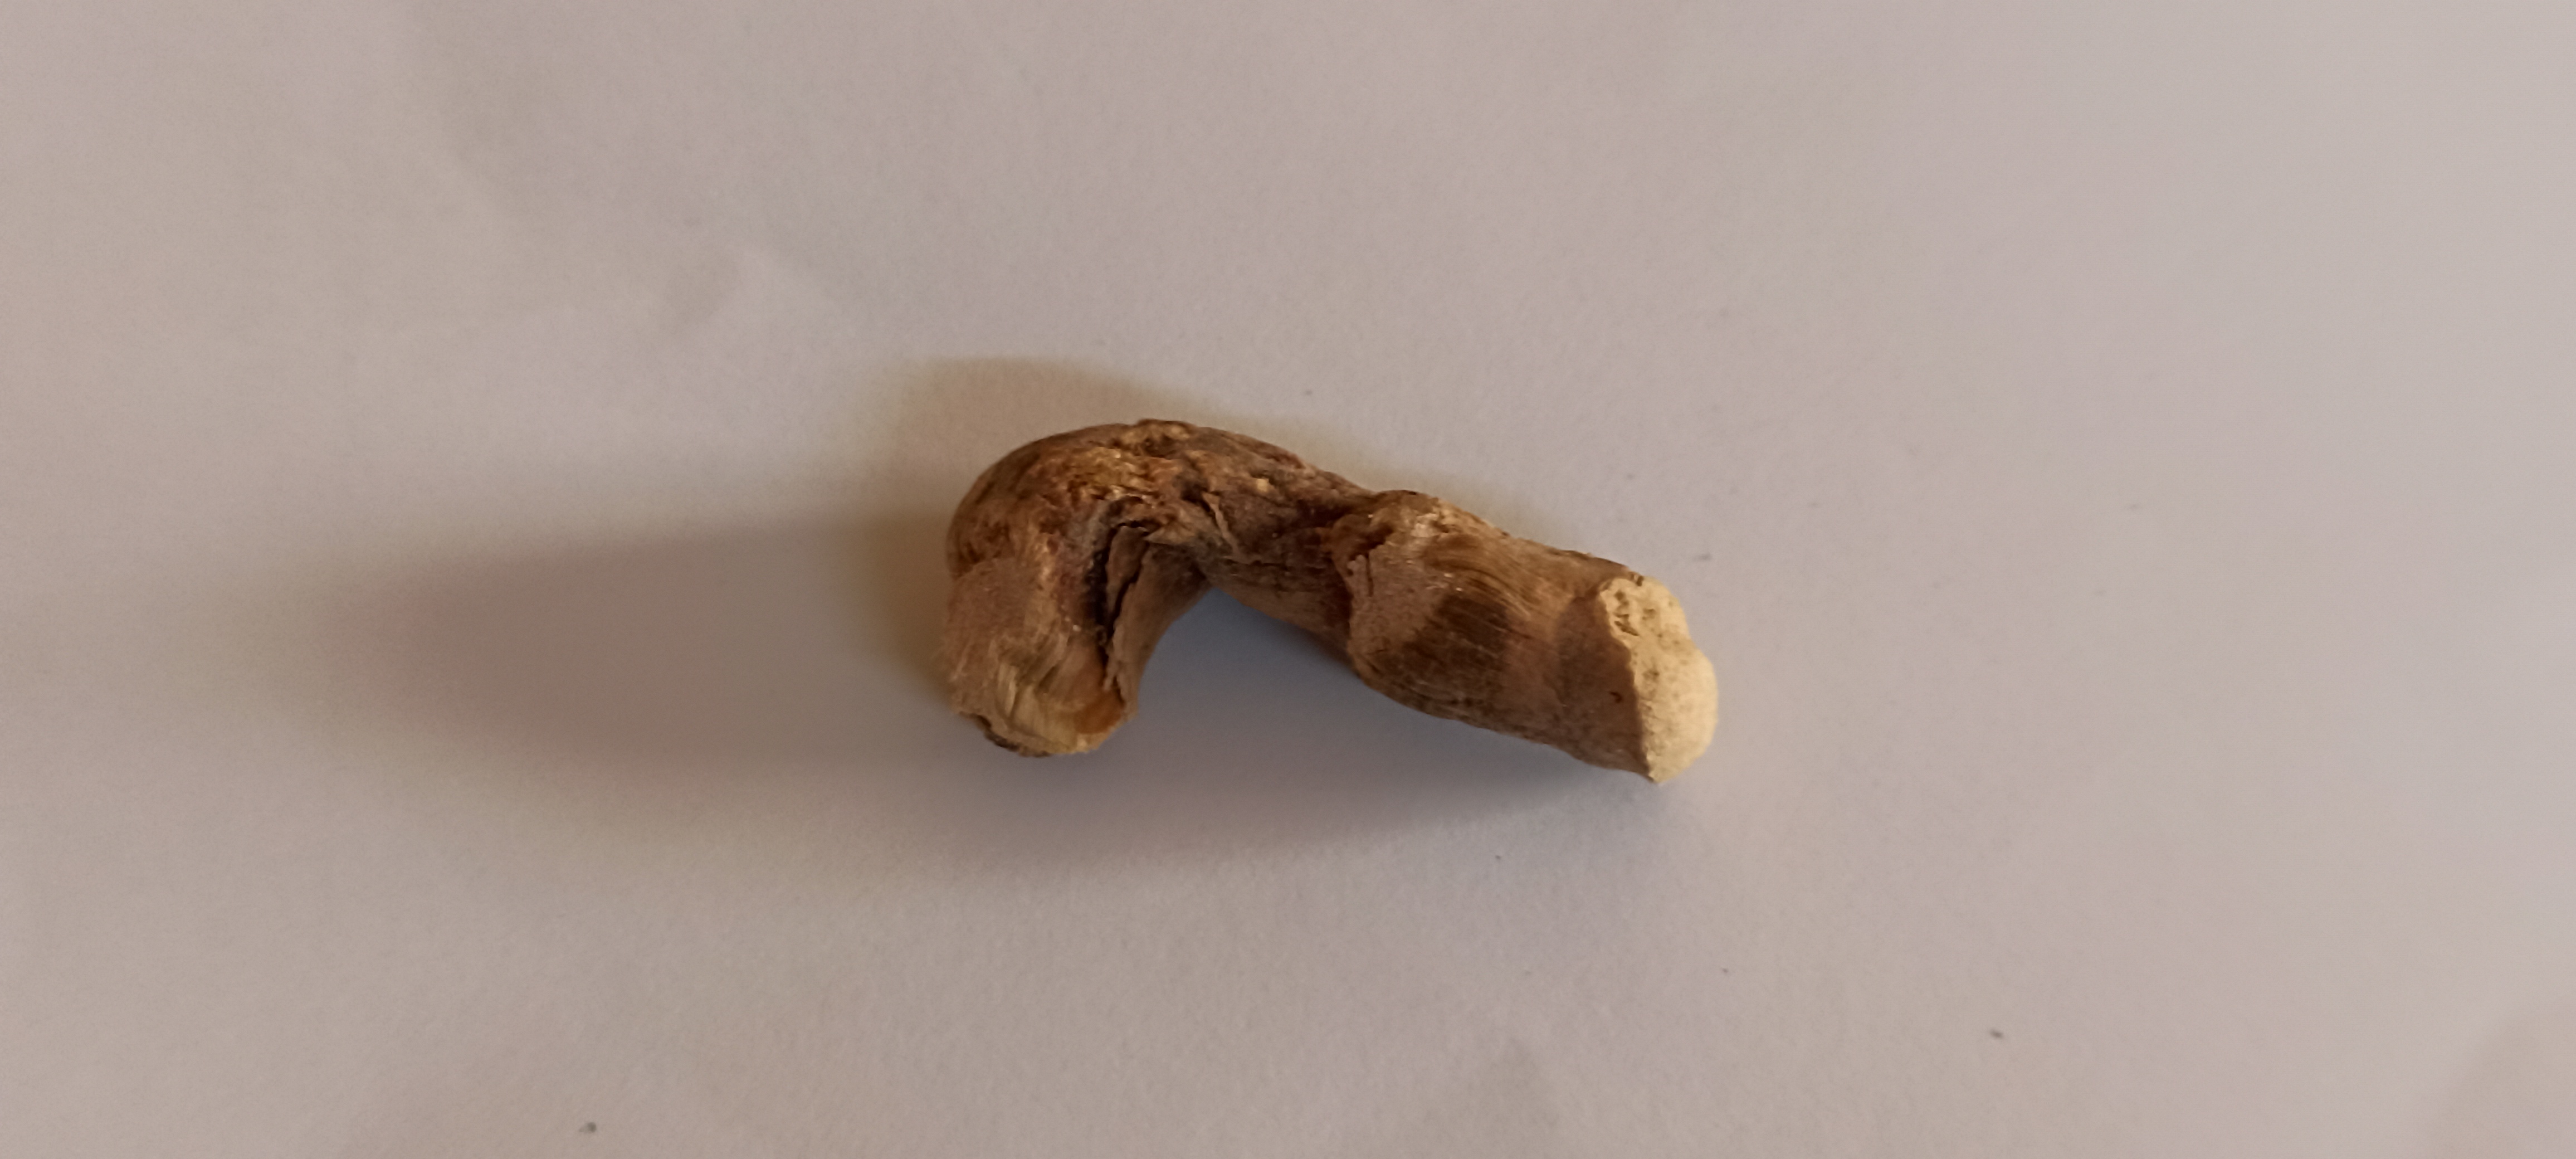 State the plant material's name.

vekhand
